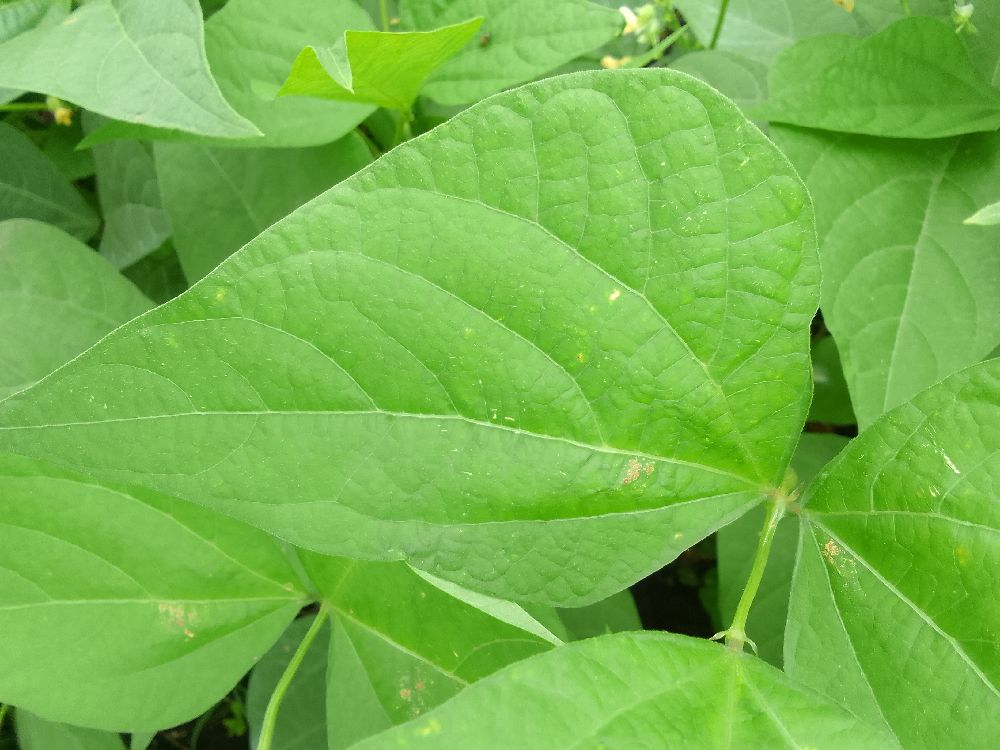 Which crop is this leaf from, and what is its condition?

common bean, healthy
